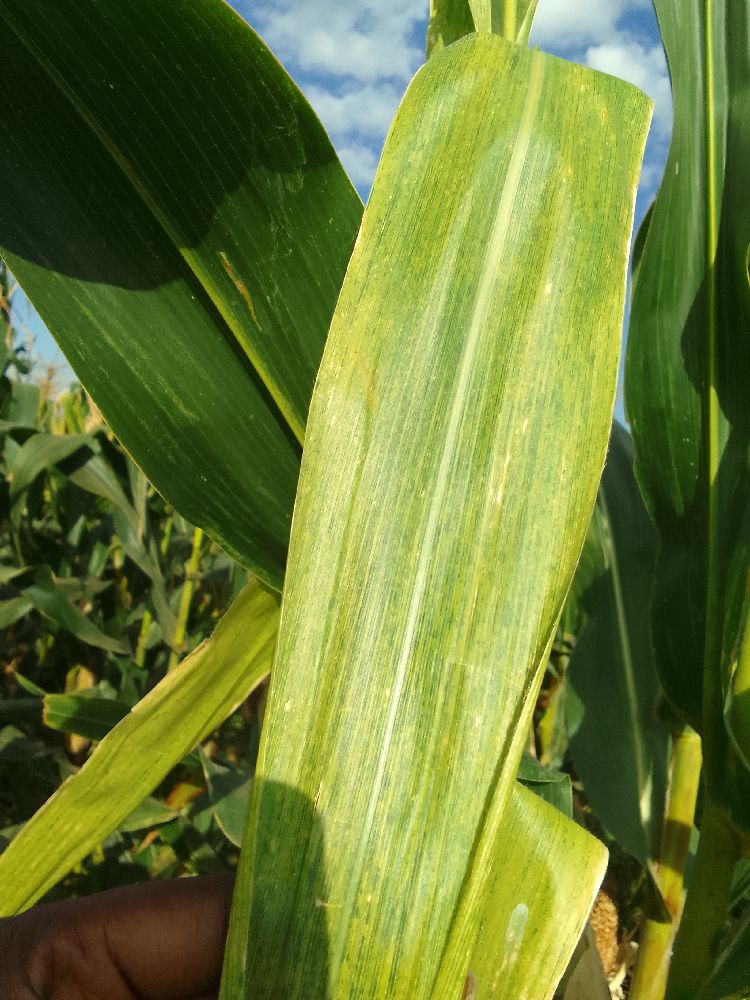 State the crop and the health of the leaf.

maize, maize lethal necrosis
